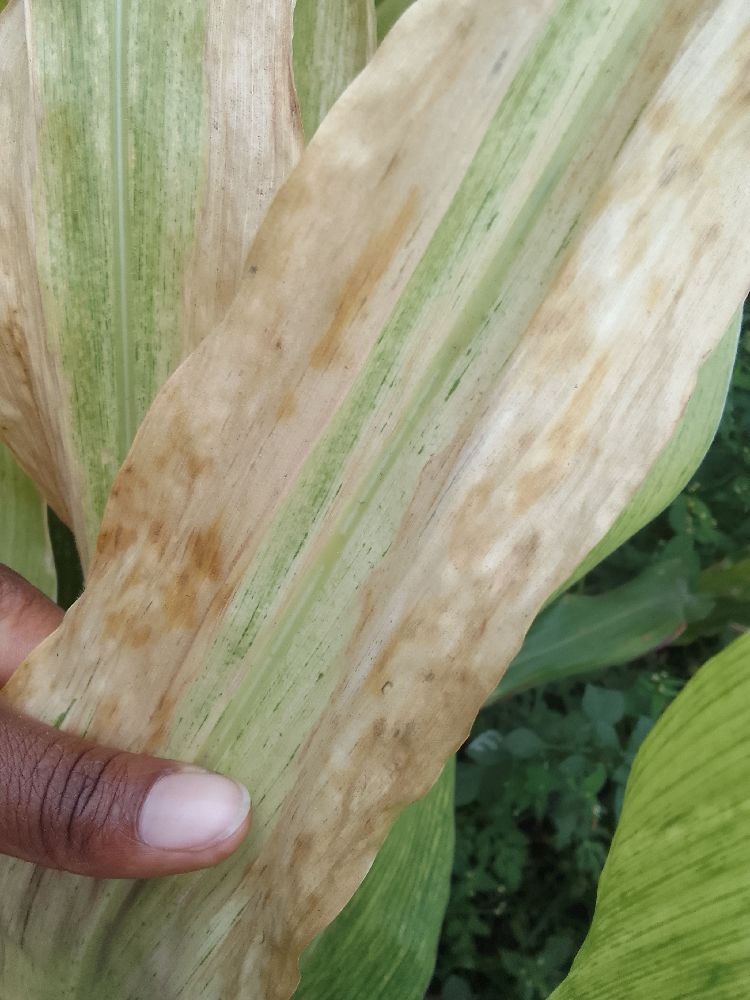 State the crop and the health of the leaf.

maize, maize lethal necrosis
